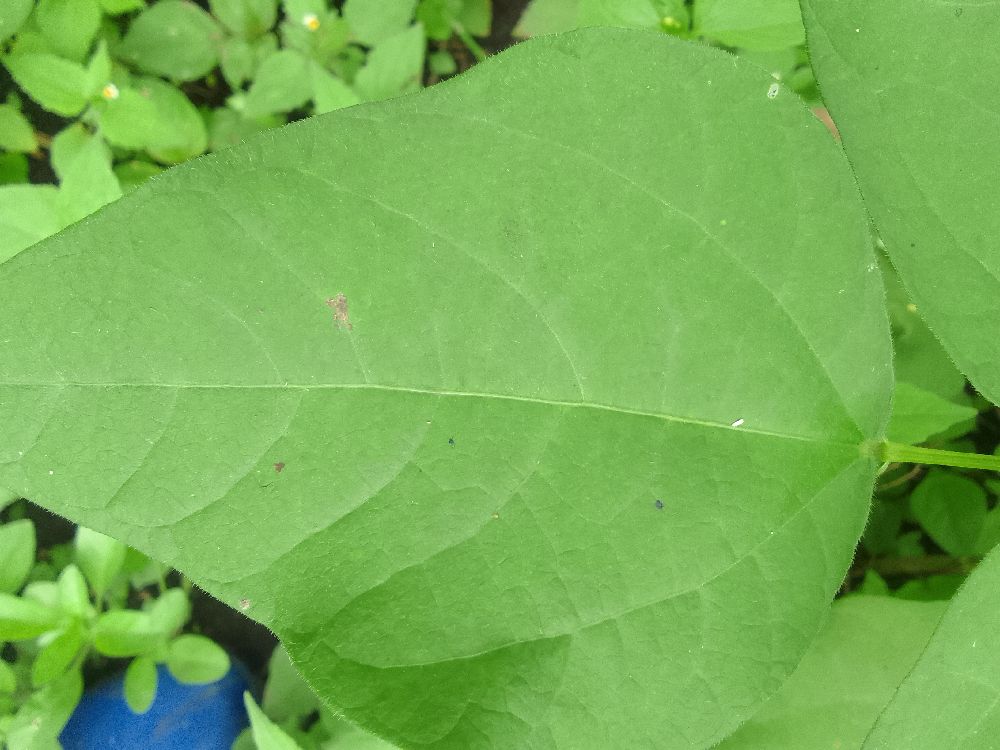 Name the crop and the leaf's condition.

common bean, healthy
